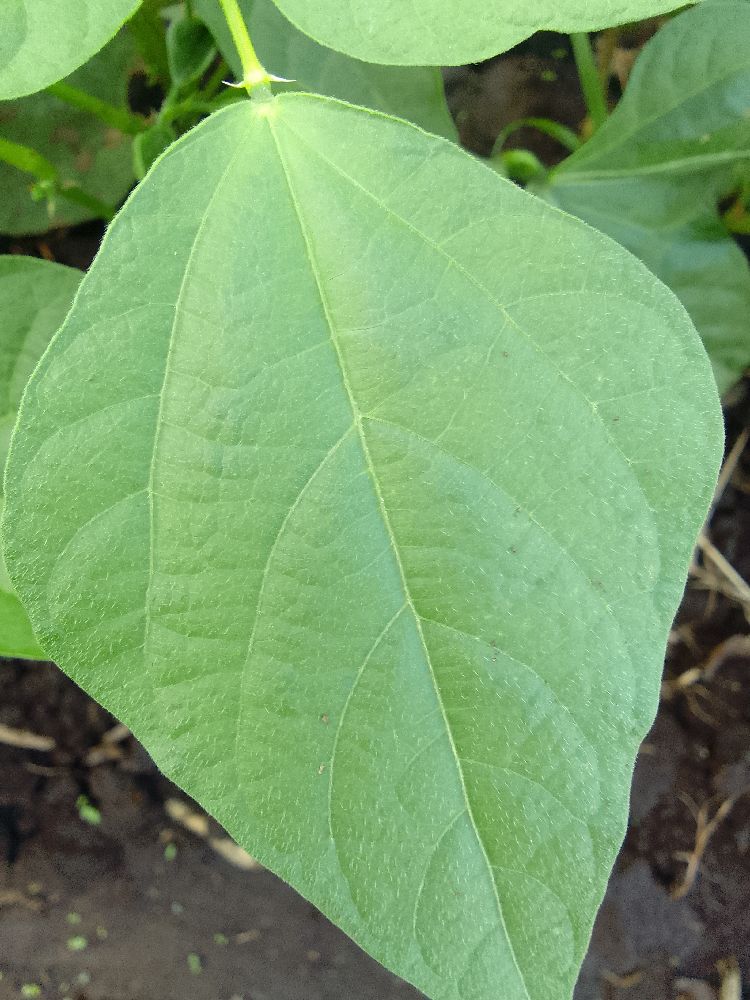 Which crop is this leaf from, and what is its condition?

common bean, healthy
